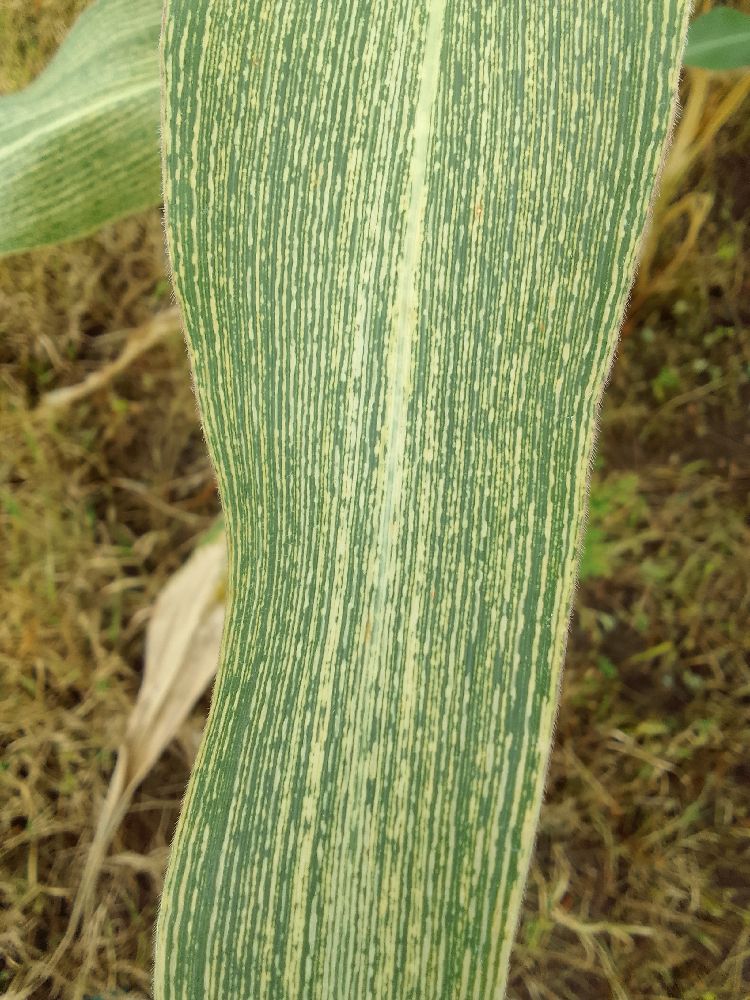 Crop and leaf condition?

maize, maize streak virus
